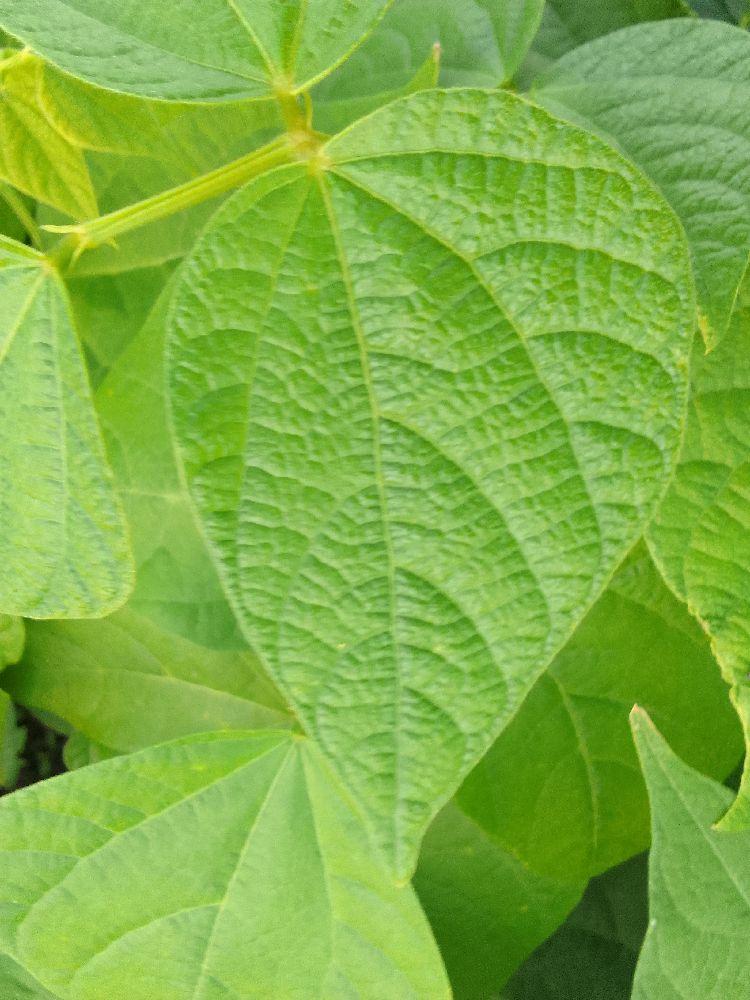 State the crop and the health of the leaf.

common bean, healthy
